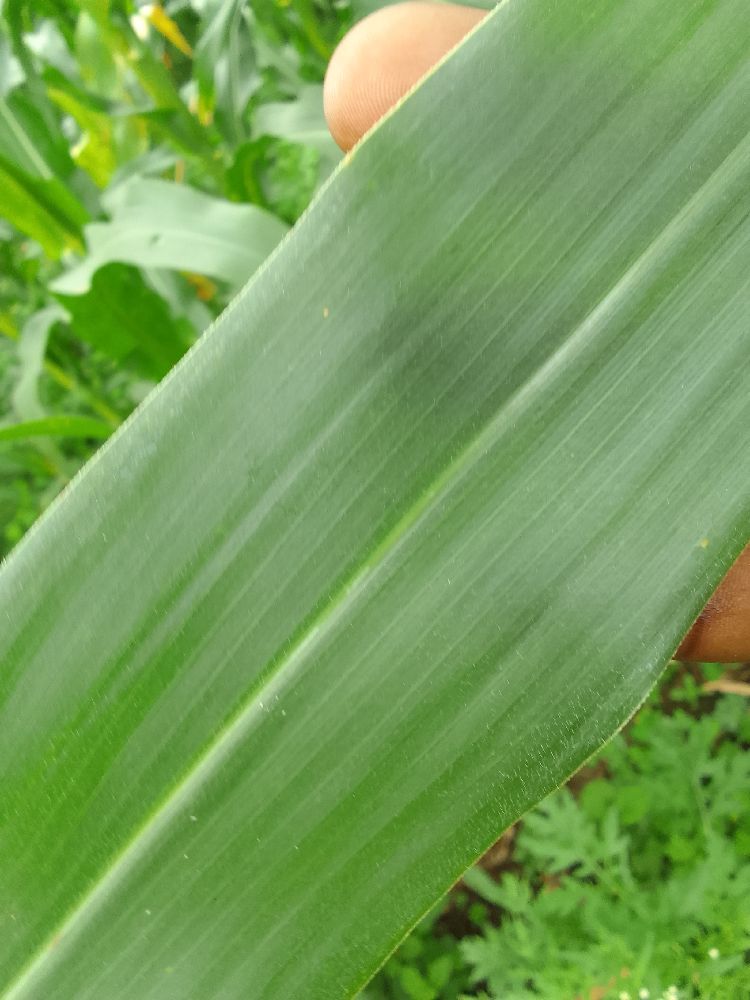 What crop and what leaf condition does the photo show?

maize, healthy
